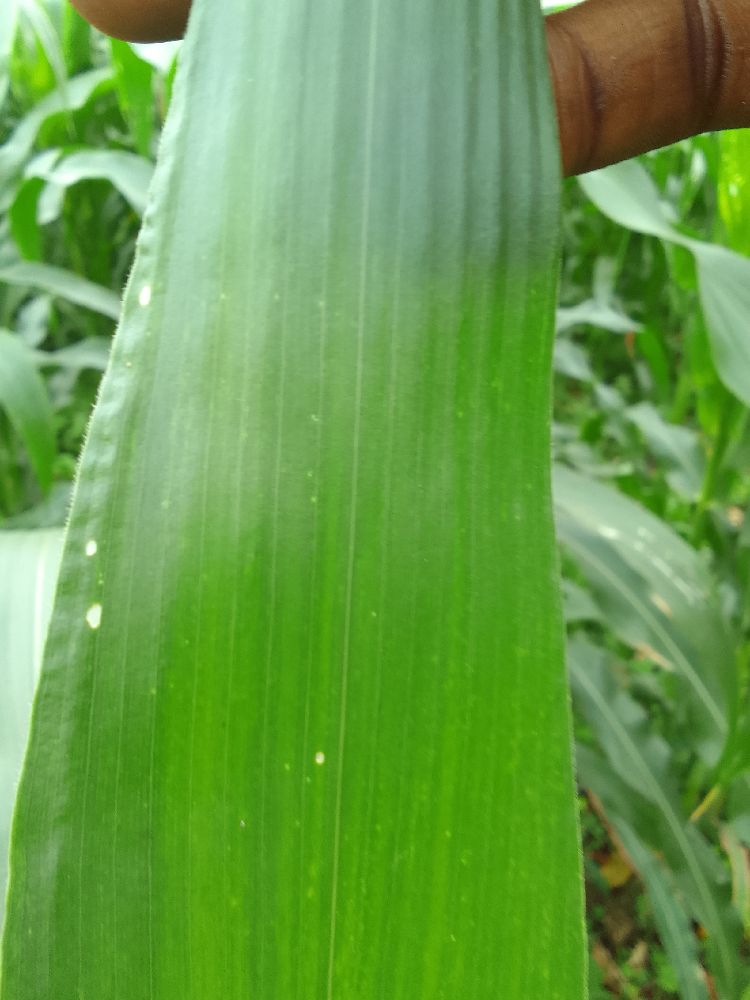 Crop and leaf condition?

maize, healthy
